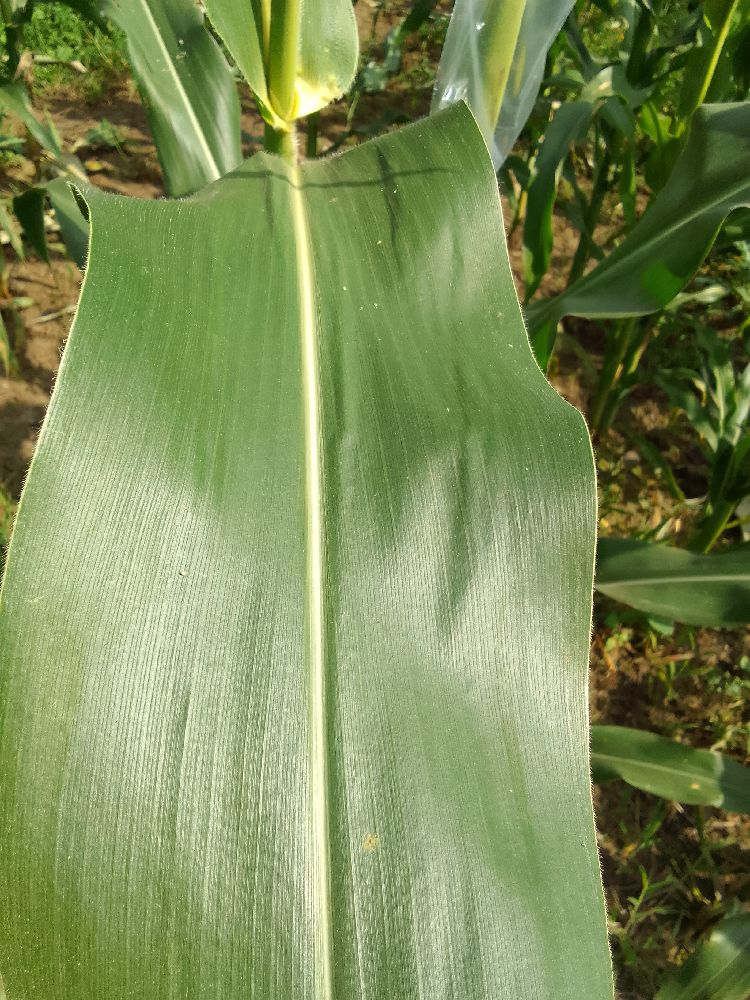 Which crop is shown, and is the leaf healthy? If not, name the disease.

maize, healthy
